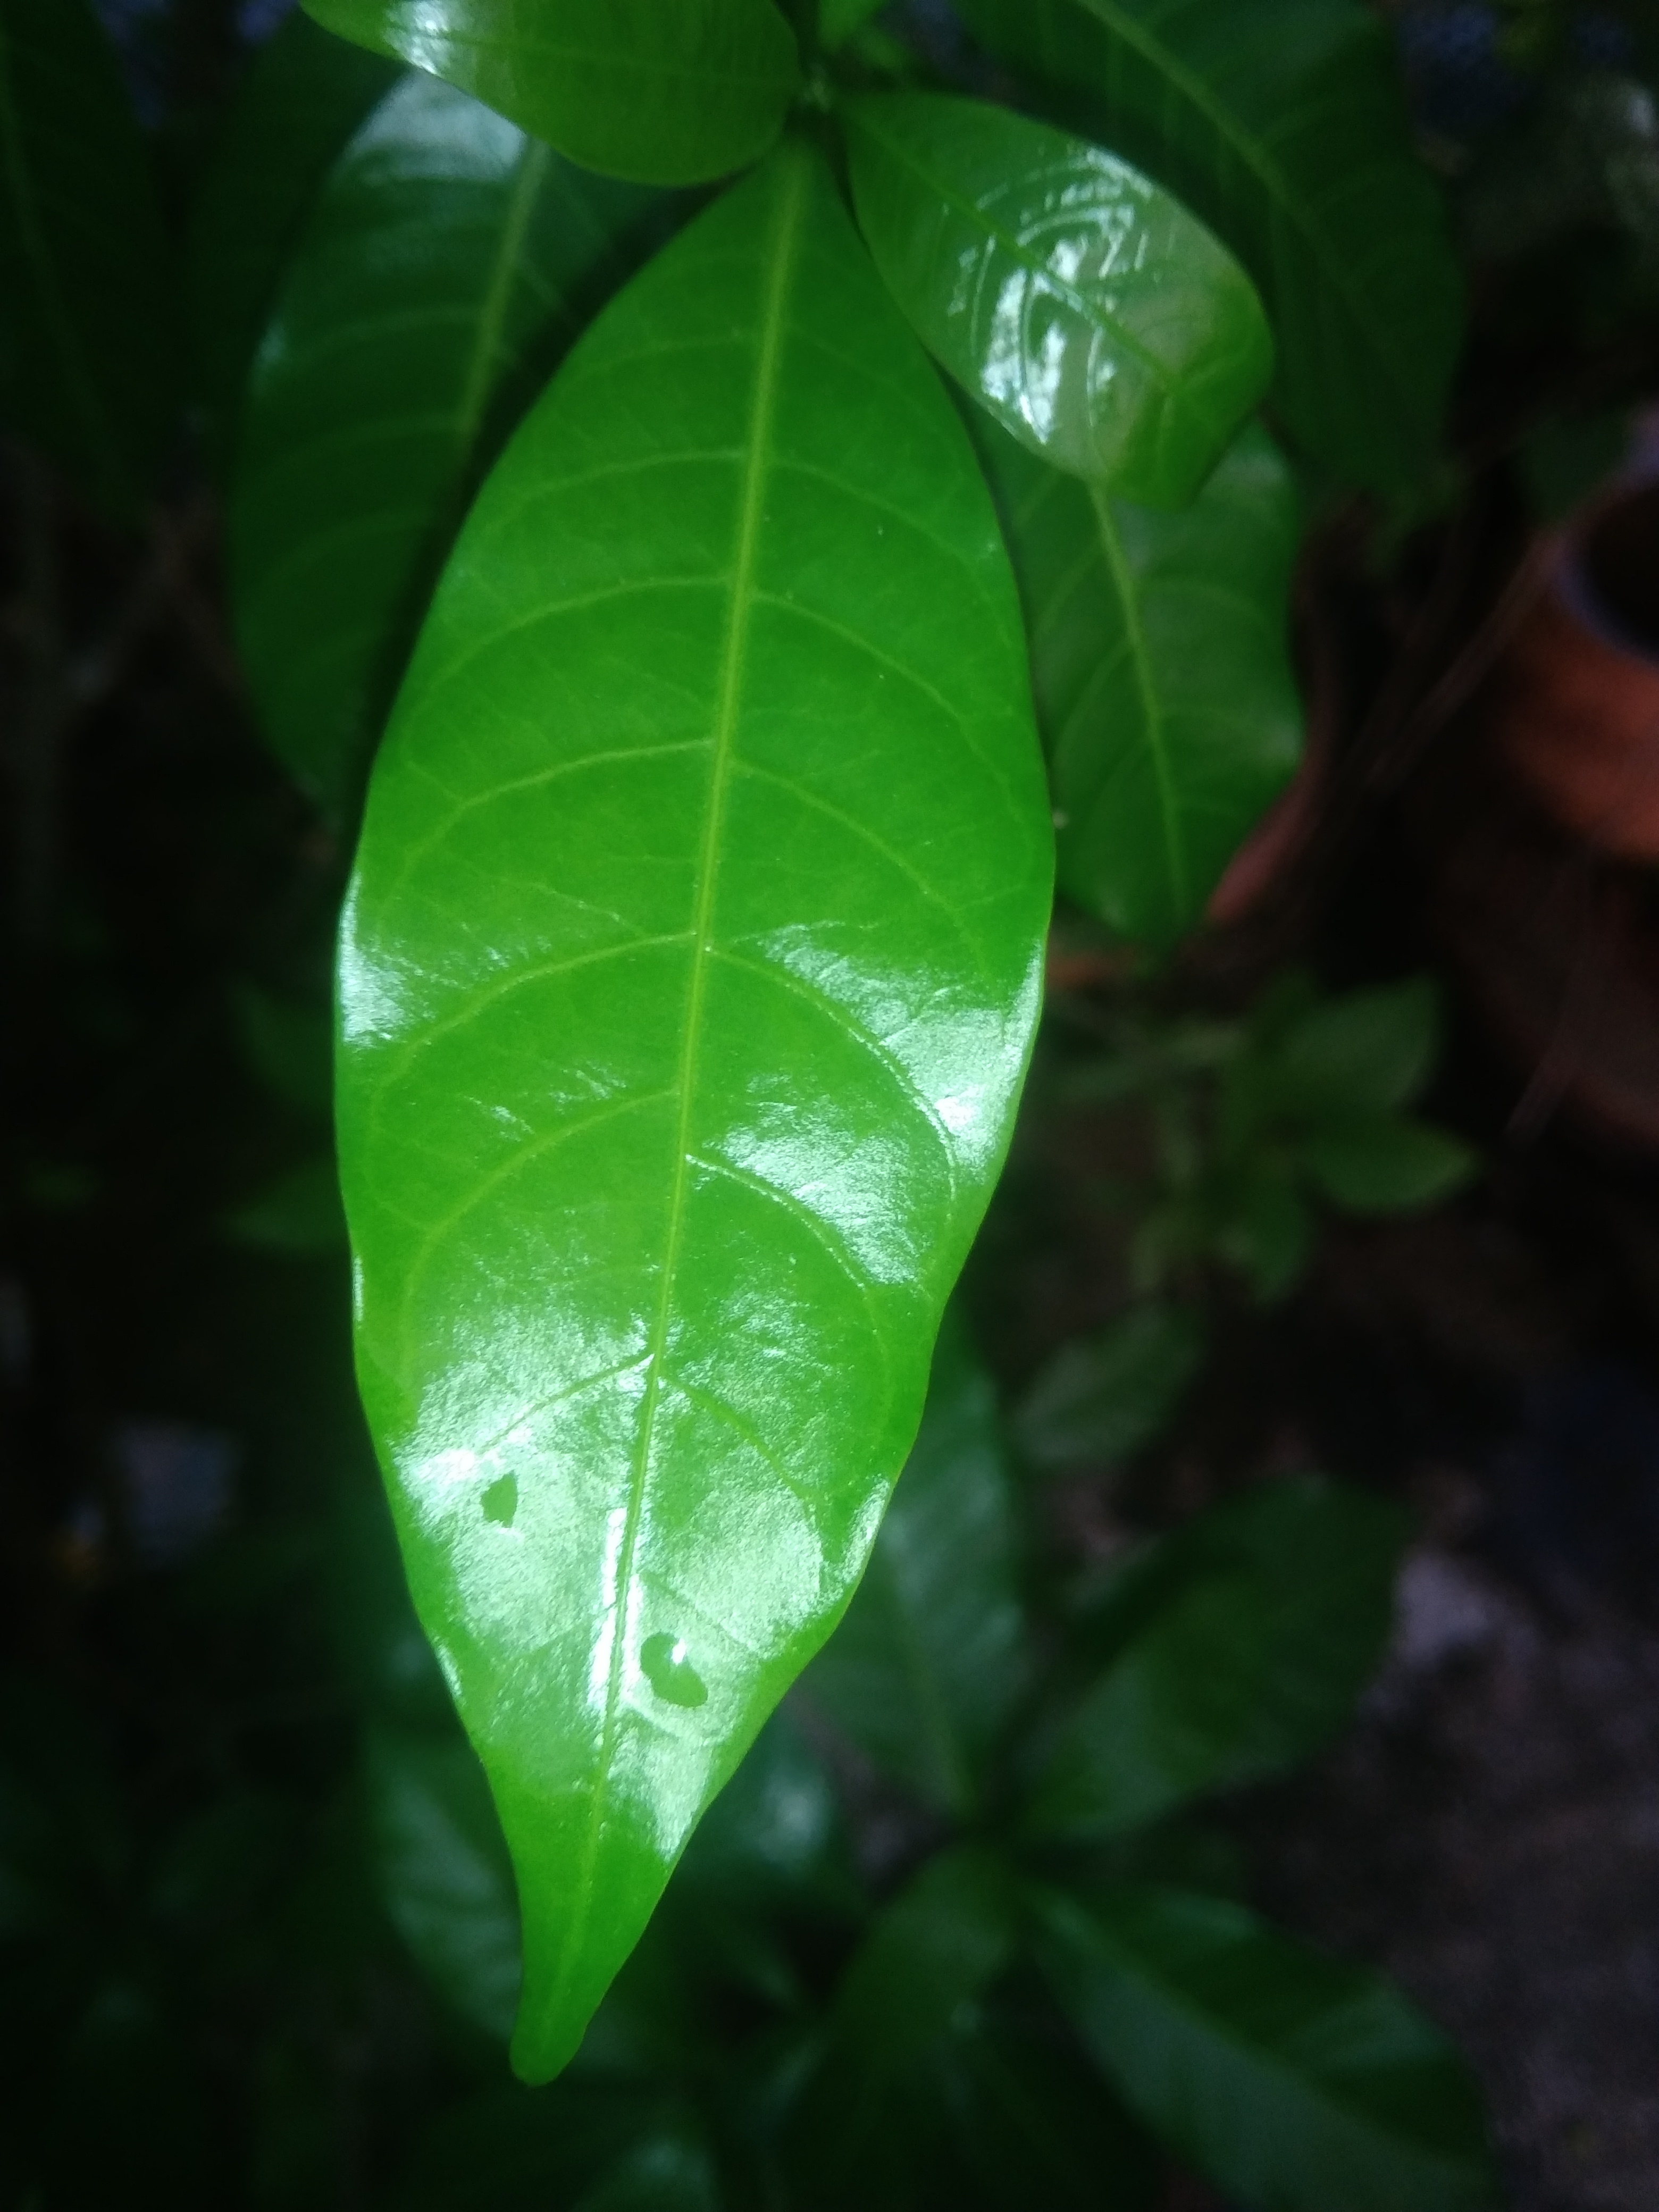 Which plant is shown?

togor
